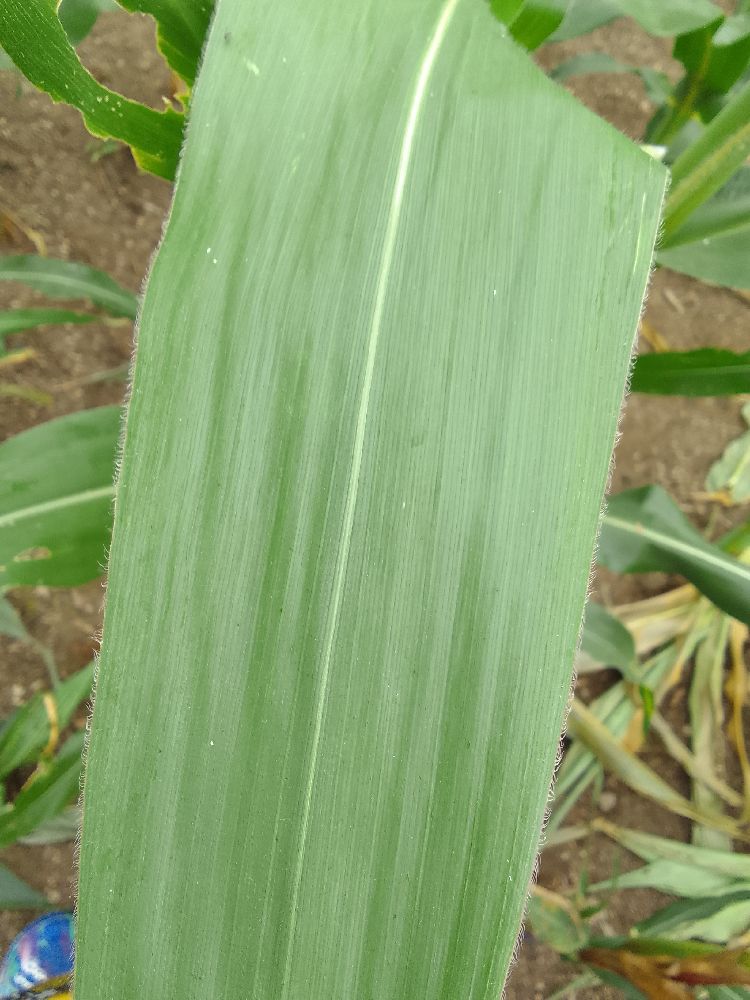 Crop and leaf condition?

maize, healthy
